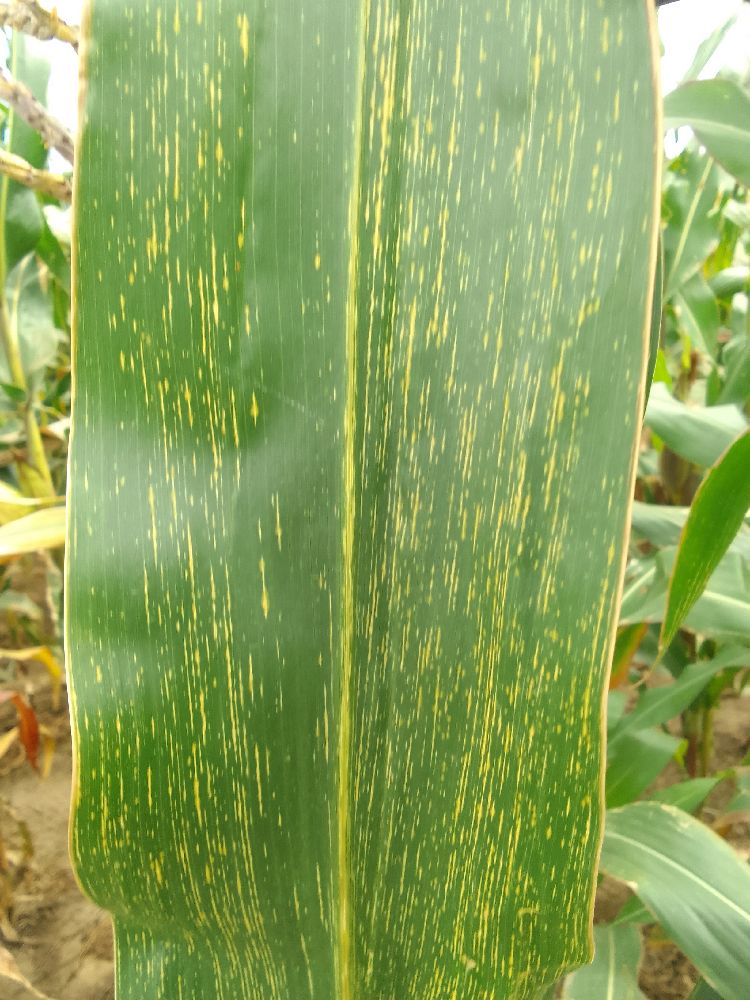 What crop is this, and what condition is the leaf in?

maize, maize streak virus
